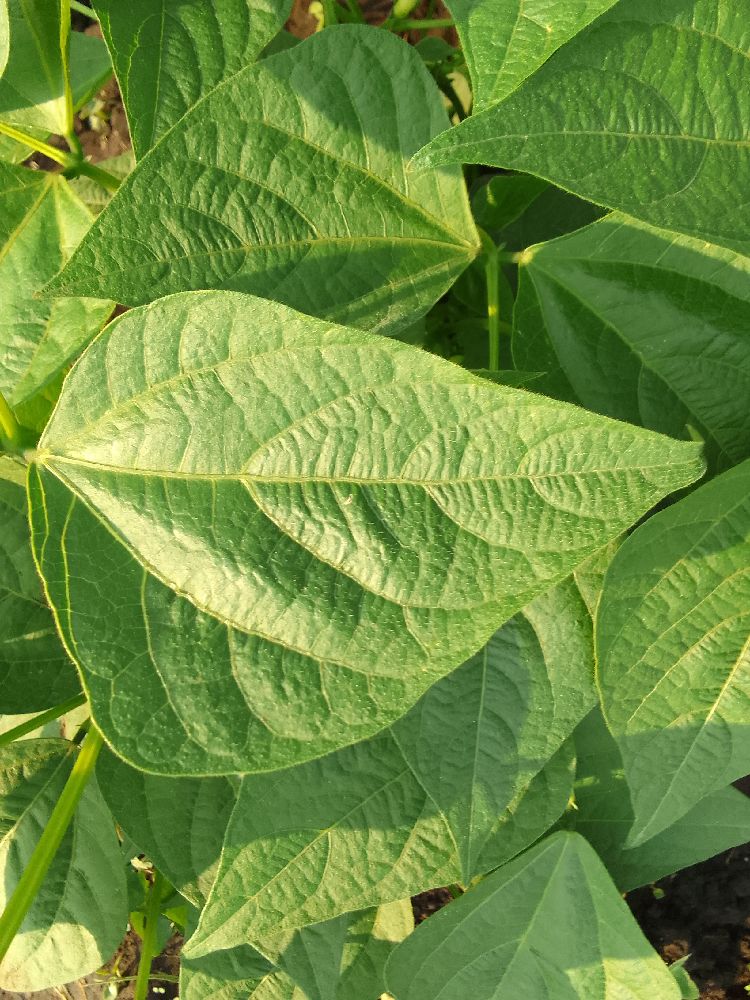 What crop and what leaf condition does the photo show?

common bean, healthy
